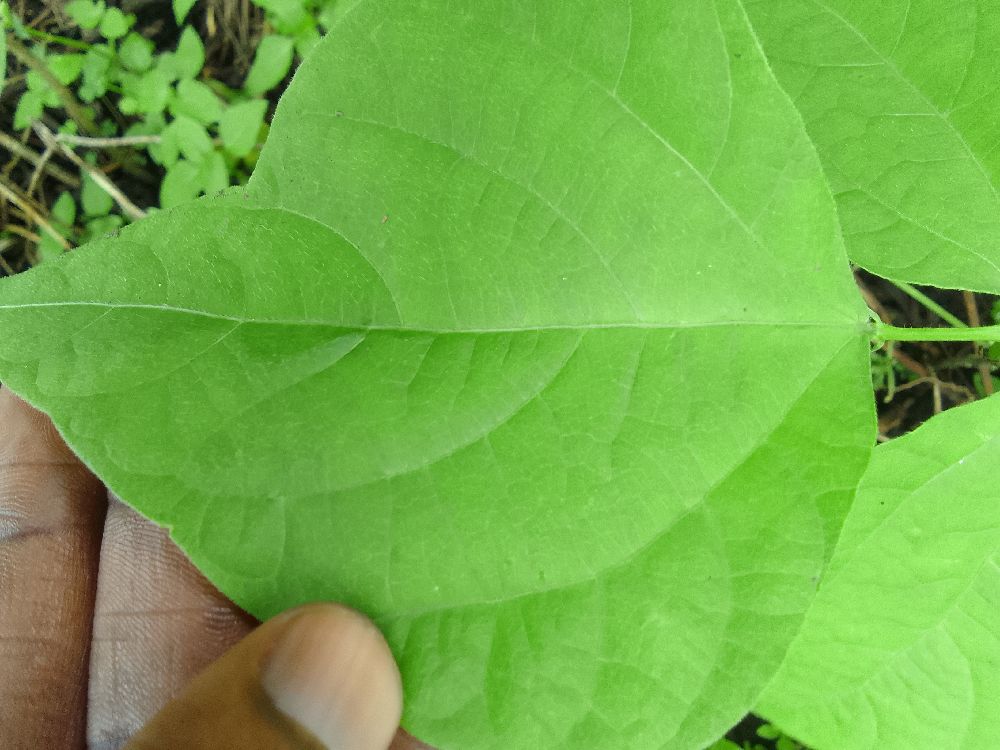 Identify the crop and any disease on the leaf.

common bean, healthy
